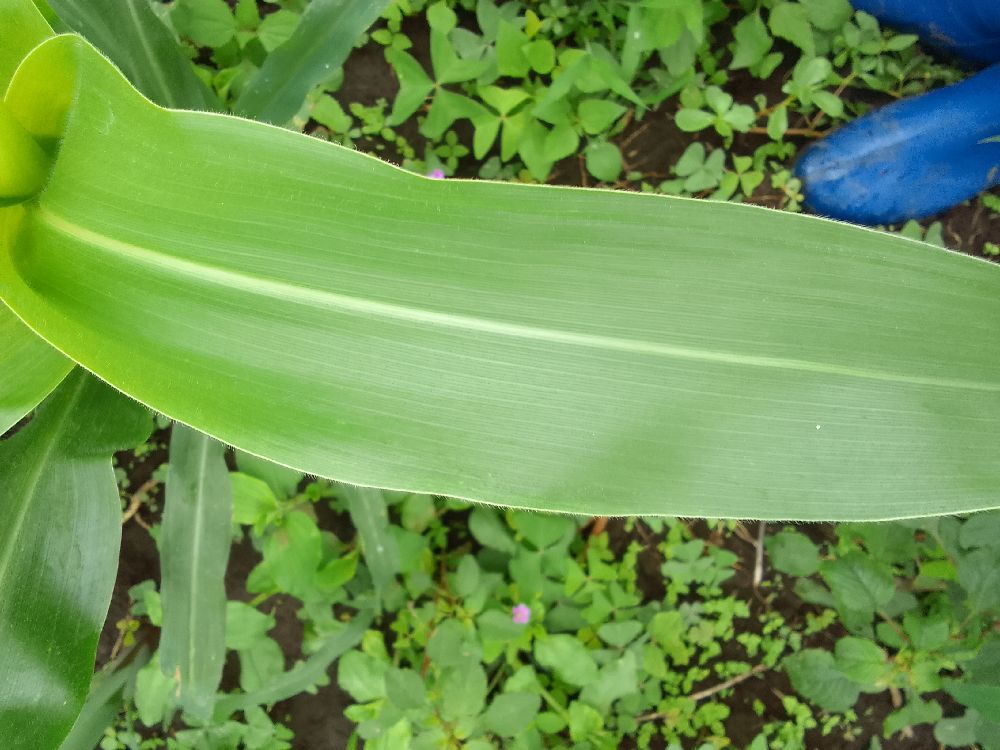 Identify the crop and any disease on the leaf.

maize, healthy
